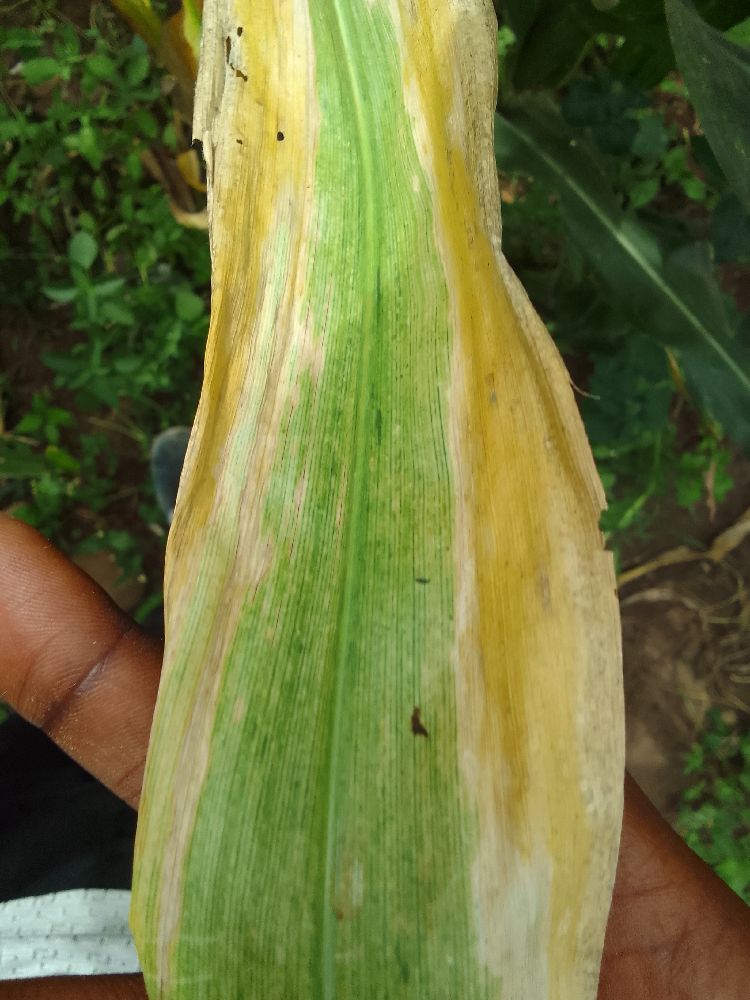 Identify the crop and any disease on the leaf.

maize, maize lethal necrosis
